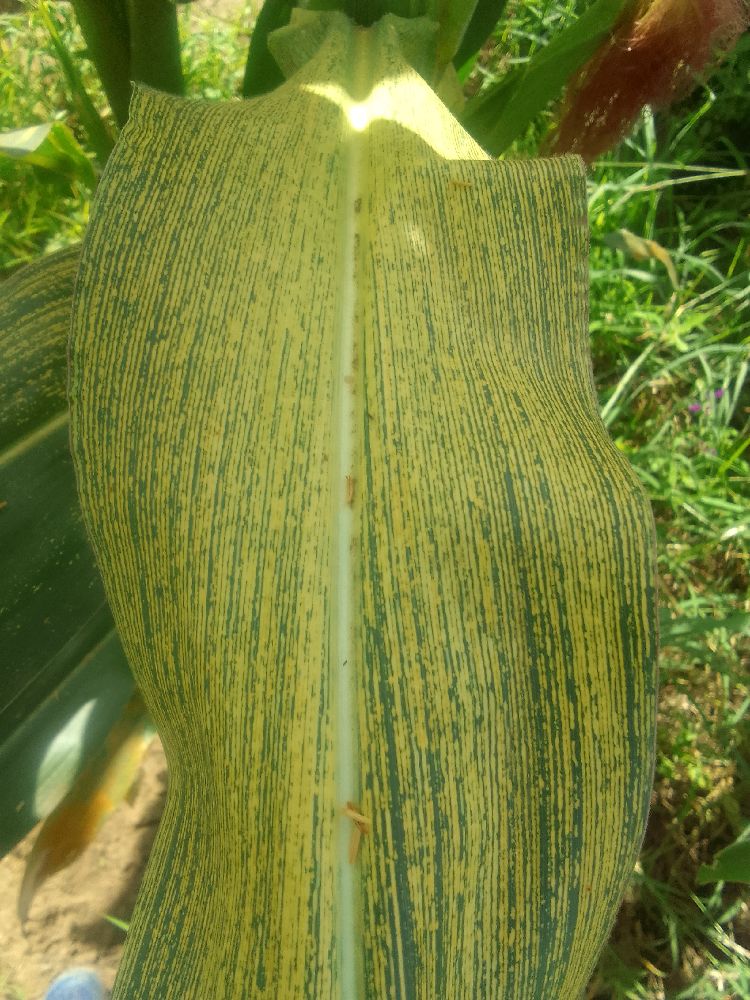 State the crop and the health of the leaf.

maize, maize streak virus
